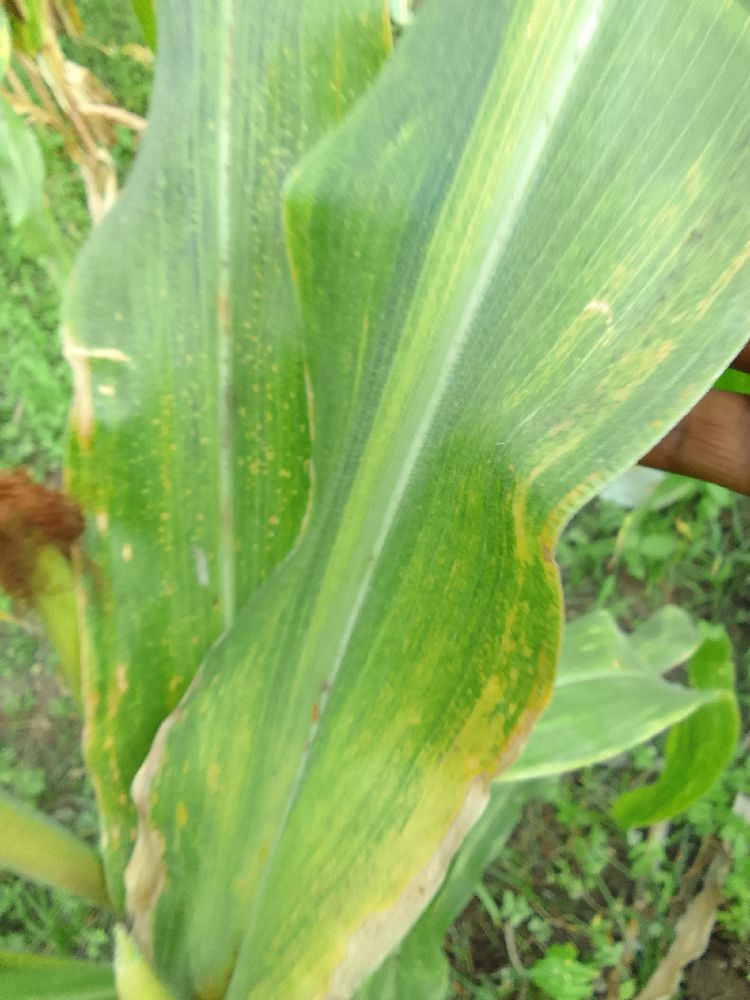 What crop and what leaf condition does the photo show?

maize, maize lethal necrosis
